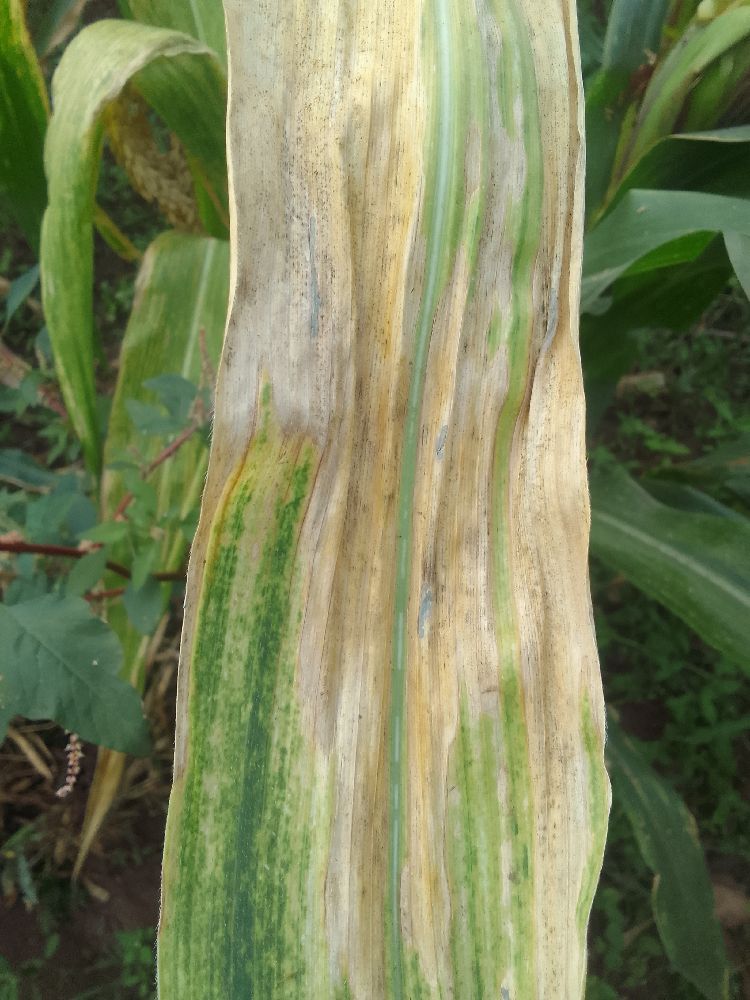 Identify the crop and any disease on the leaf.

maize, maize lethal necrosis
